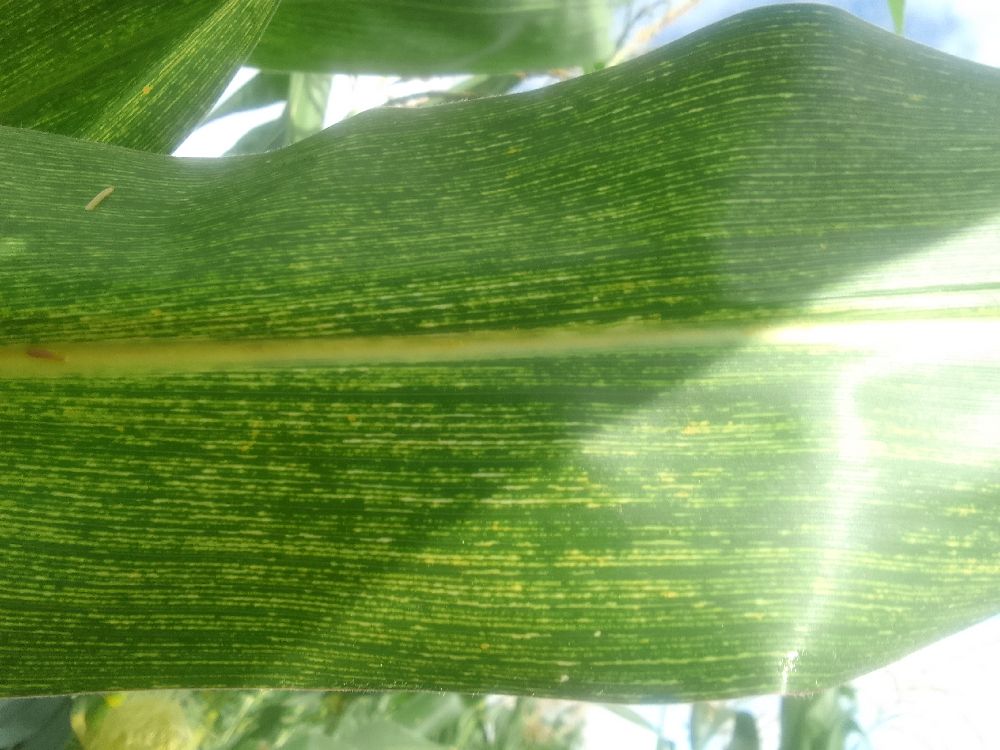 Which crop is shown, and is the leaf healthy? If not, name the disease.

maize, maize streak virus
